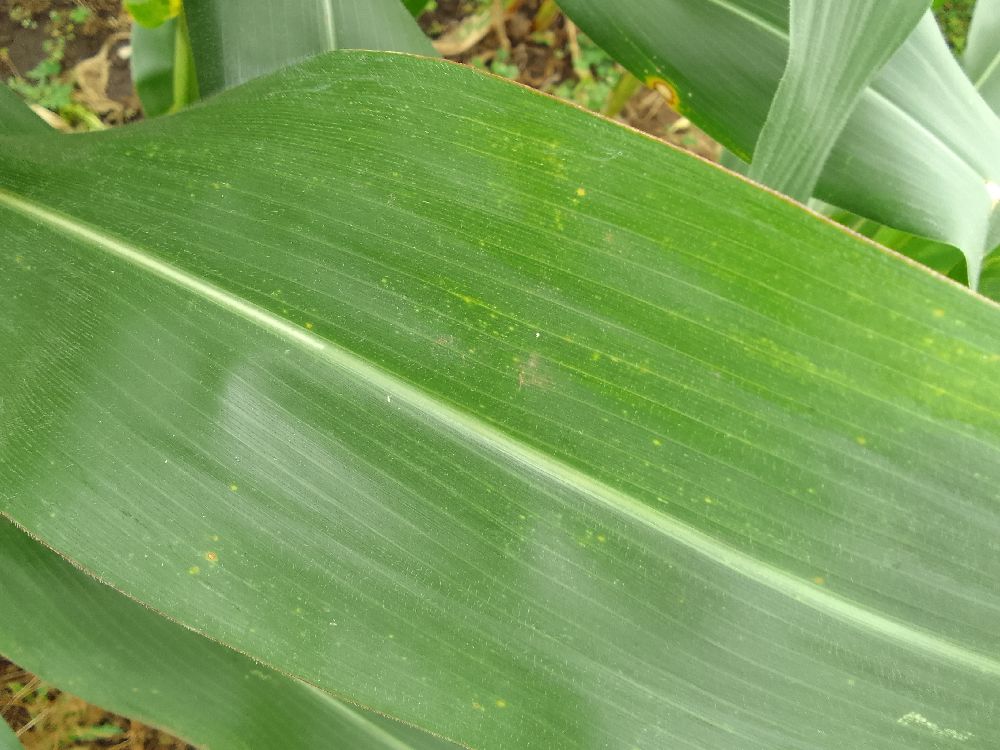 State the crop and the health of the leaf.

maize, healthy
